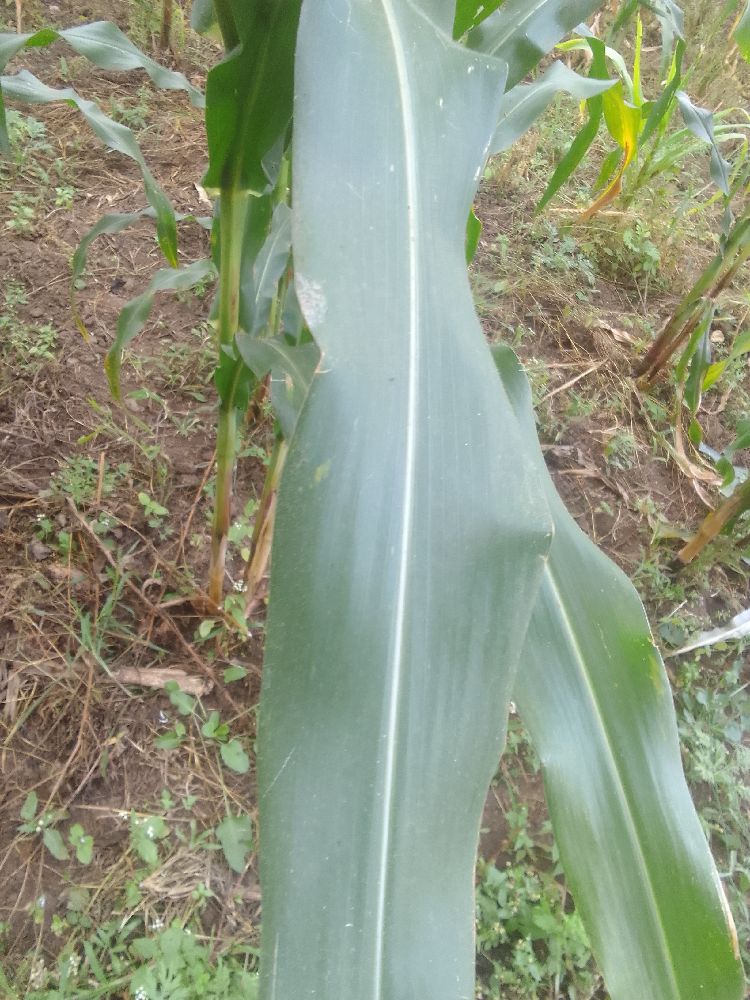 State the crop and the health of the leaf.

maize, healthy
